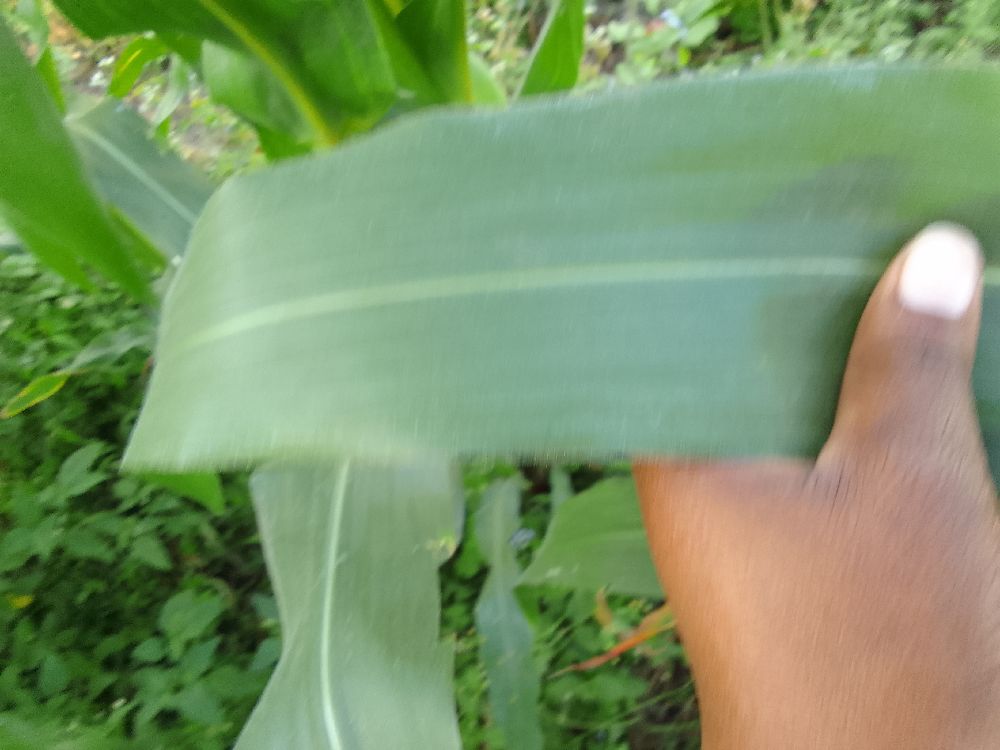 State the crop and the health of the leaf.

maize, healthy
